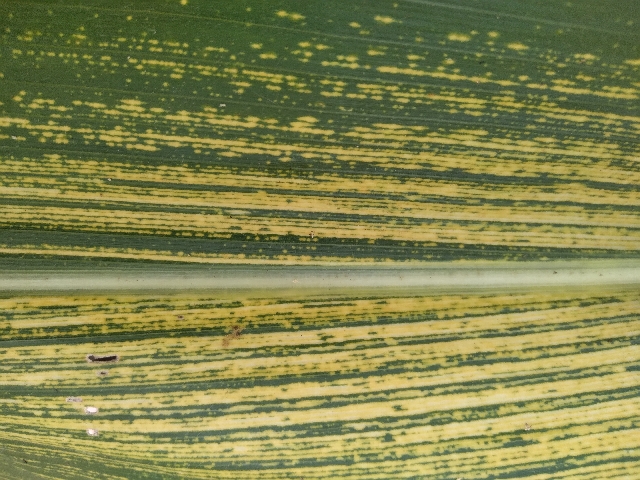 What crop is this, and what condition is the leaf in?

maize, maize streak virus
